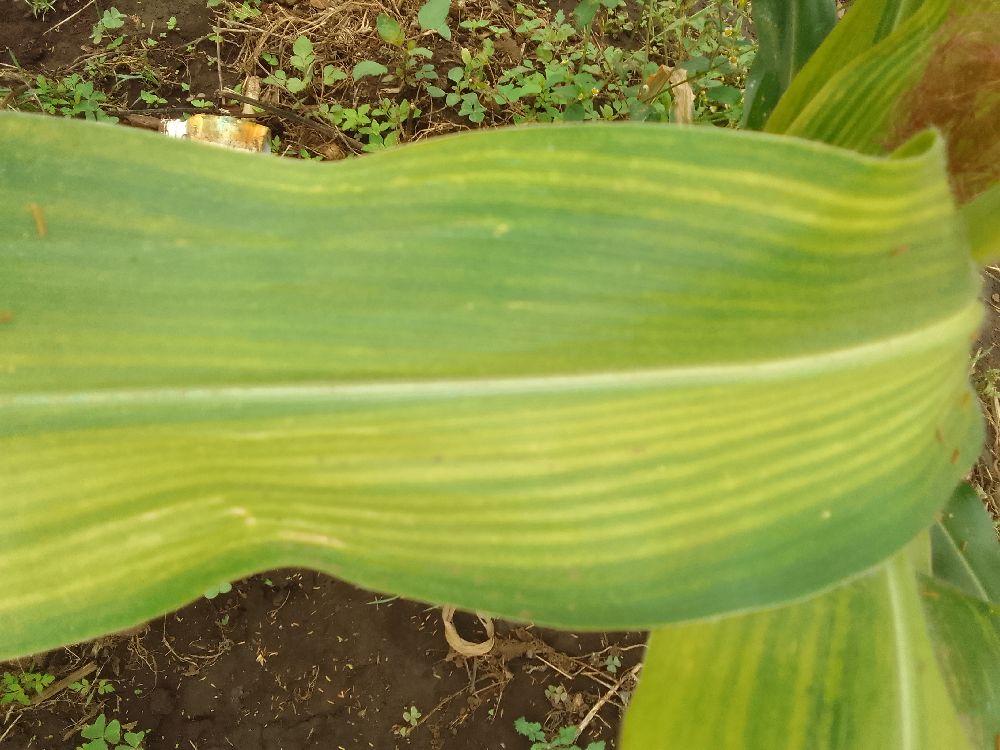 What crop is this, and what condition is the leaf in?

maize, maize lethal necrosis
